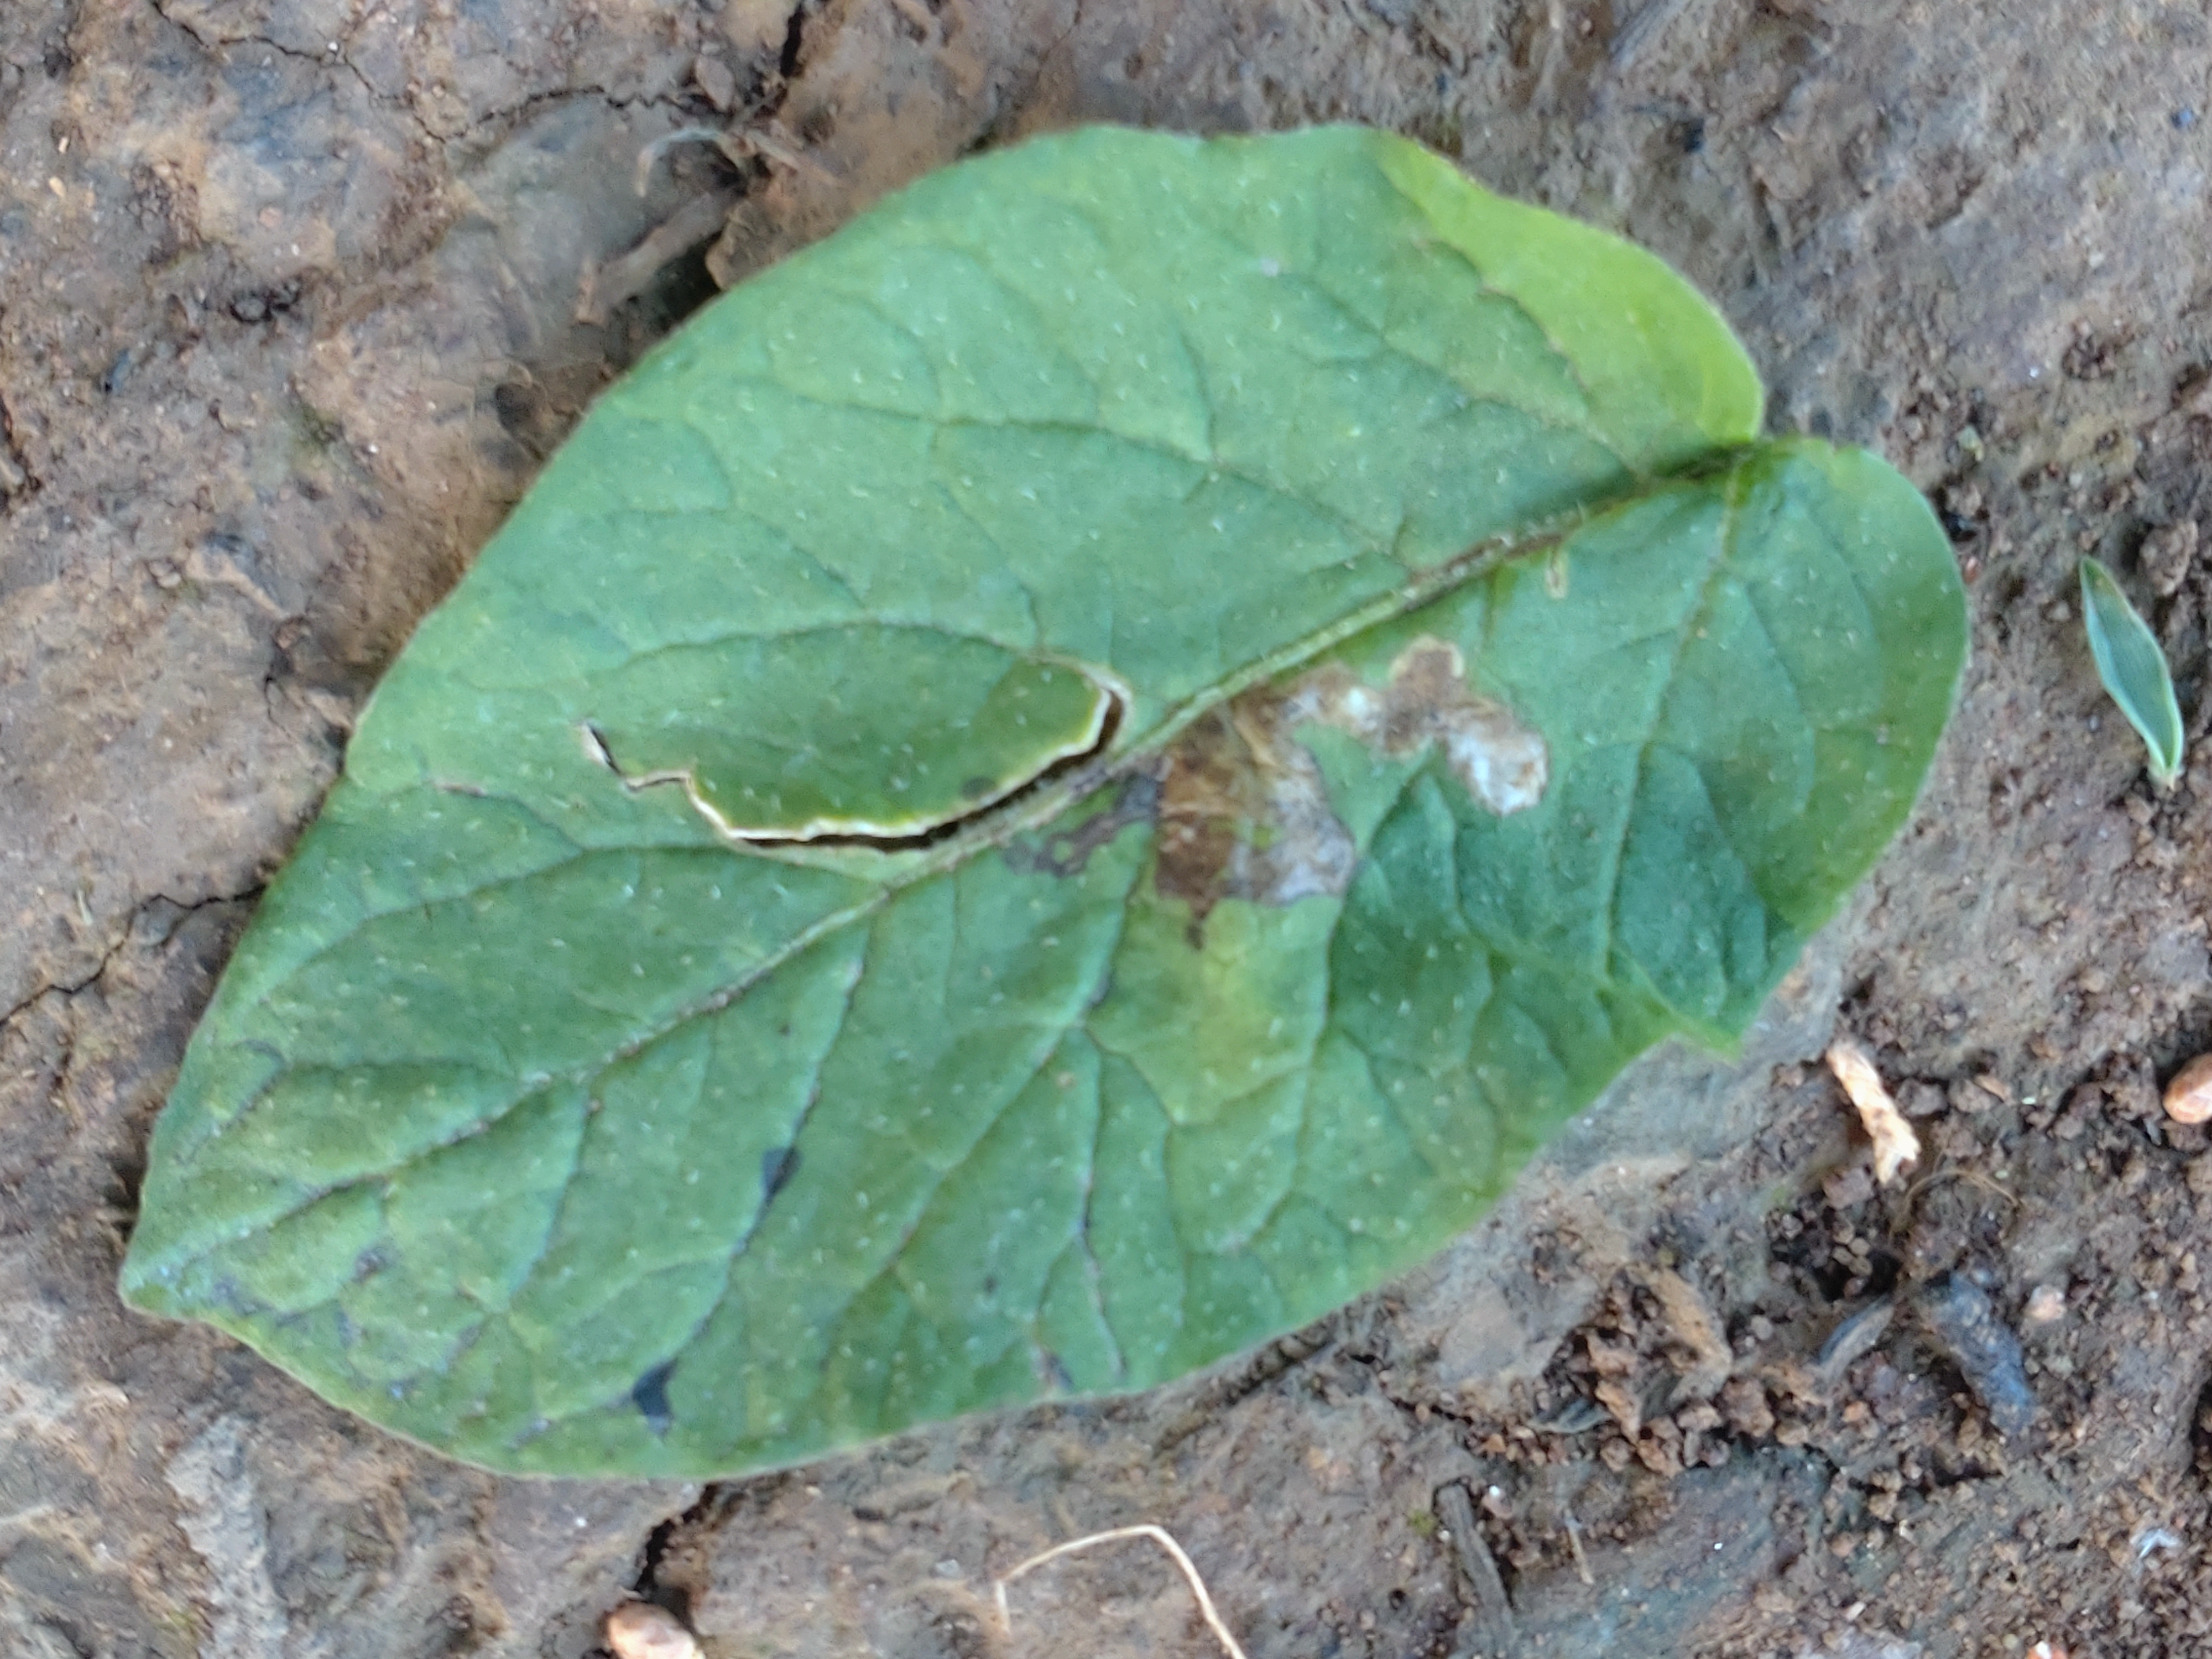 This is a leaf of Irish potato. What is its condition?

early blight
